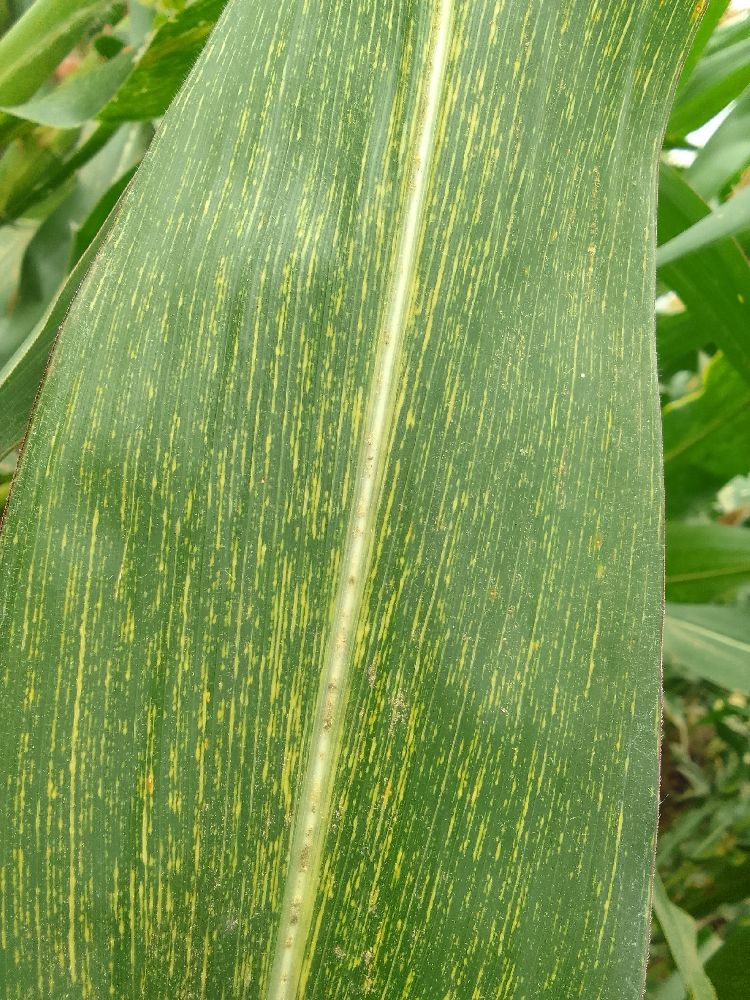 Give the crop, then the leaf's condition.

maize, maize streak virus
